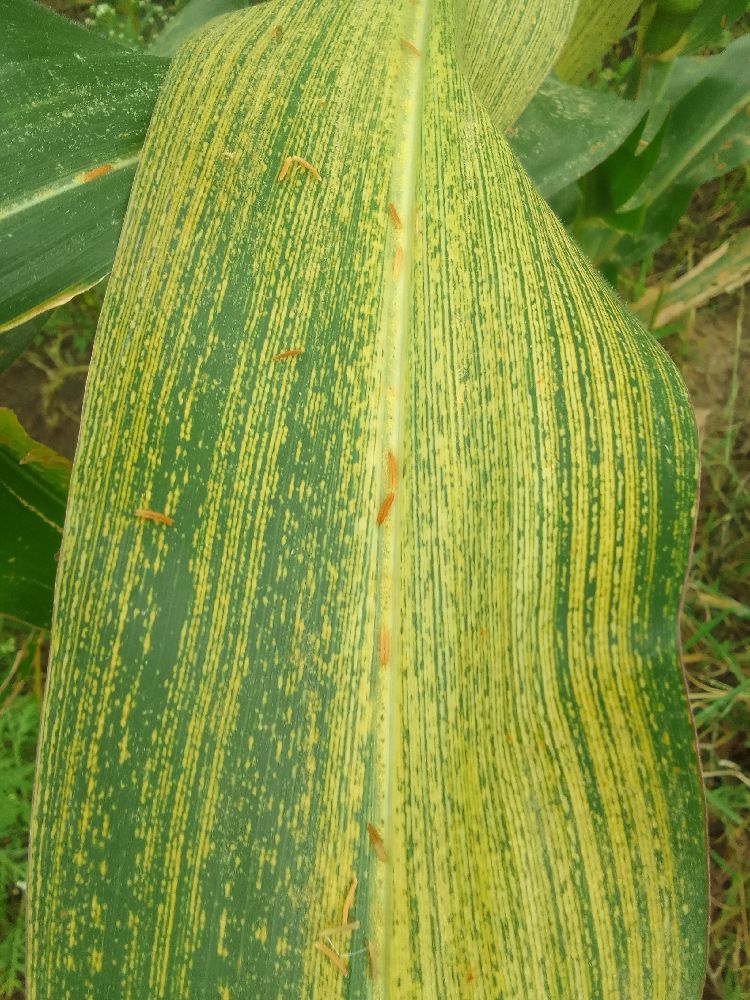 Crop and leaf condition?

maize, maize streak virus
